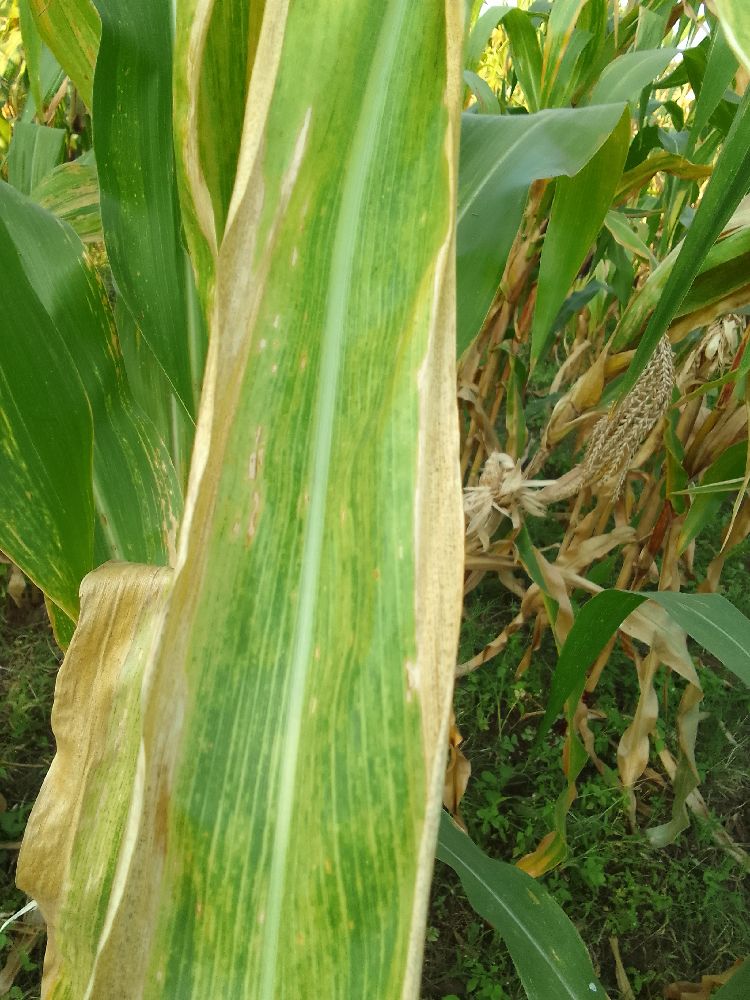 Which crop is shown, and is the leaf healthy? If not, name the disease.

maize, maize lethal necrosis
